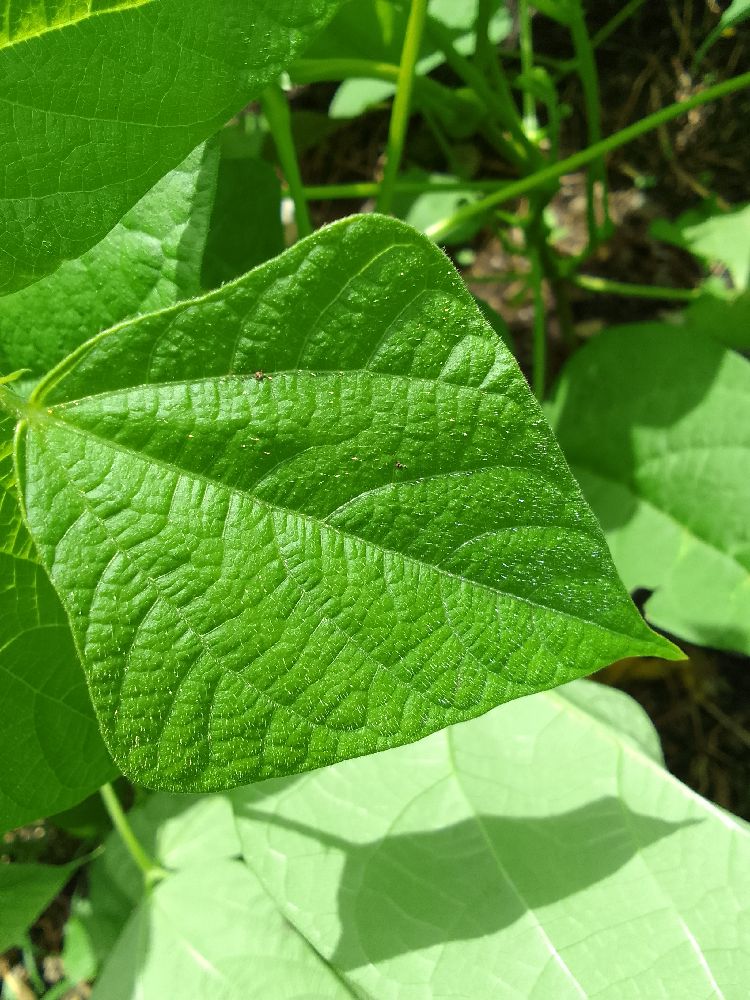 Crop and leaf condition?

common bean, healthy
